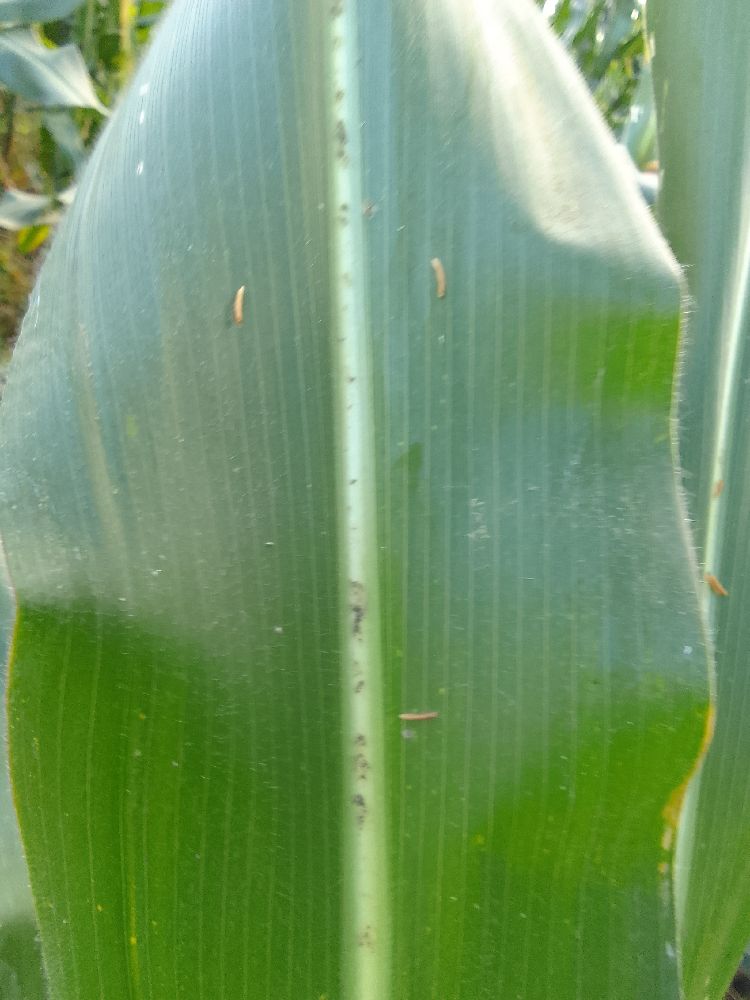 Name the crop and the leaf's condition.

maize, healthy
